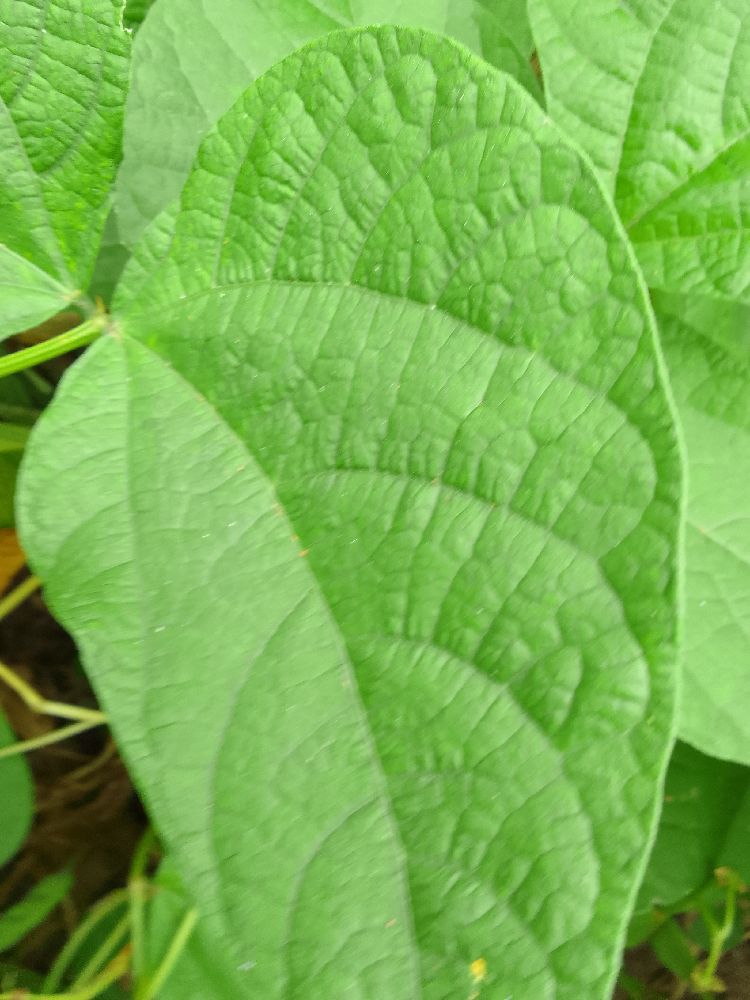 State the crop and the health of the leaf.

common bean, healthy
